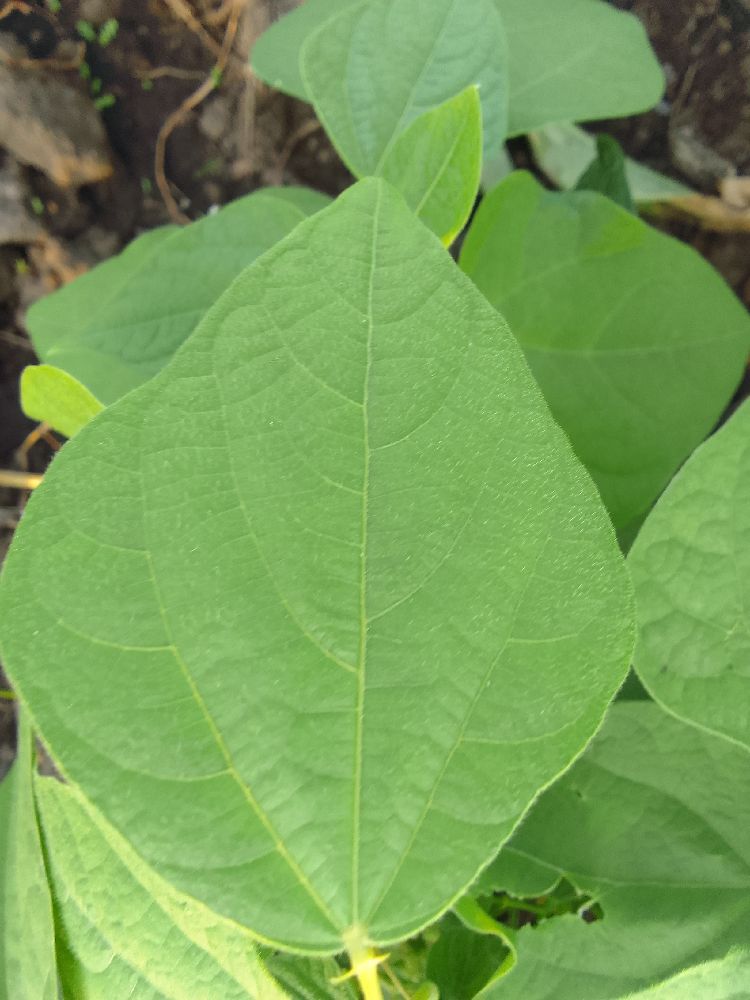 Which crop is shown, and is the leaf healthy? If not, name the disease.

common bean, healthy
